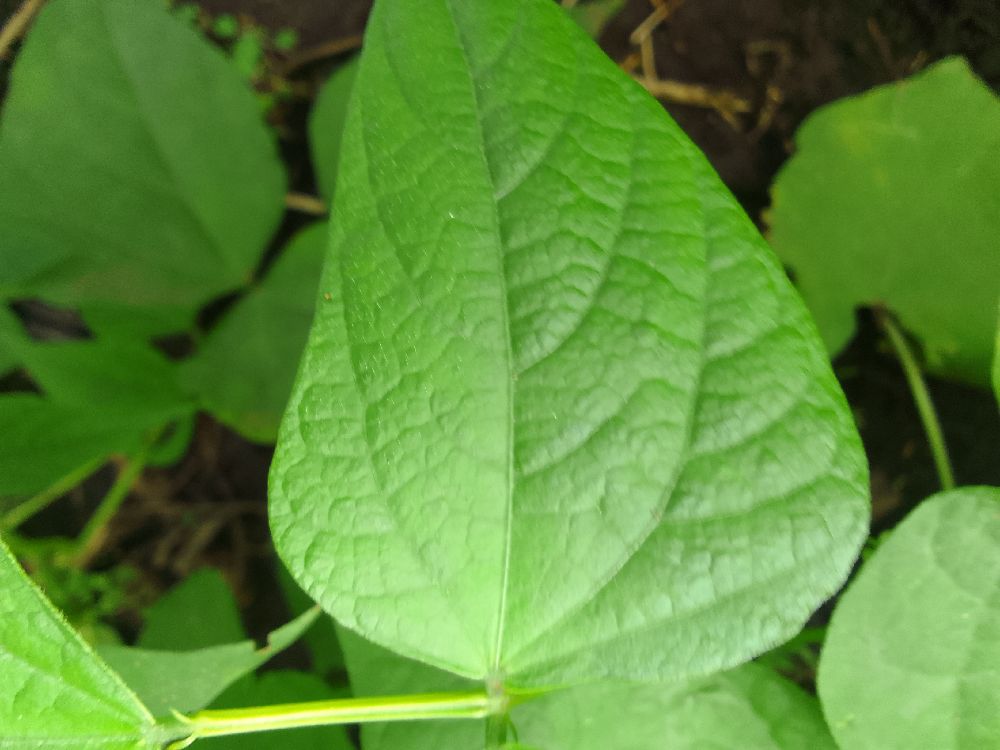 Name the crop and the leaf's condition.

common bean, healthy
